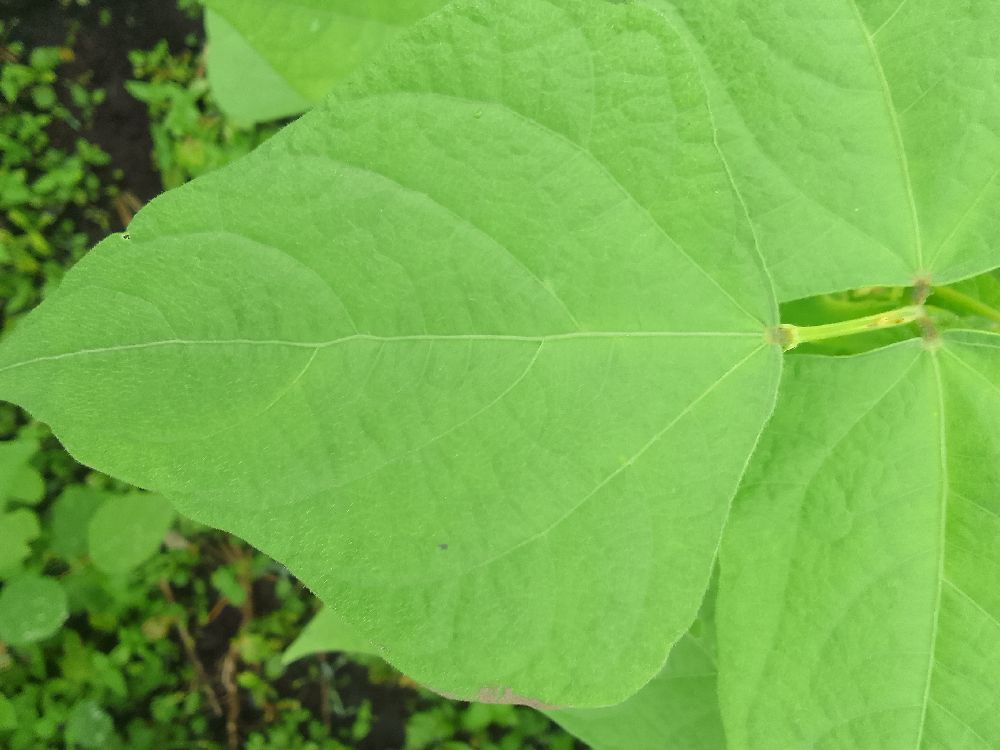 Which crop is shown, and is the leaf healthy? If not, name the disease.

common bean, healthy
